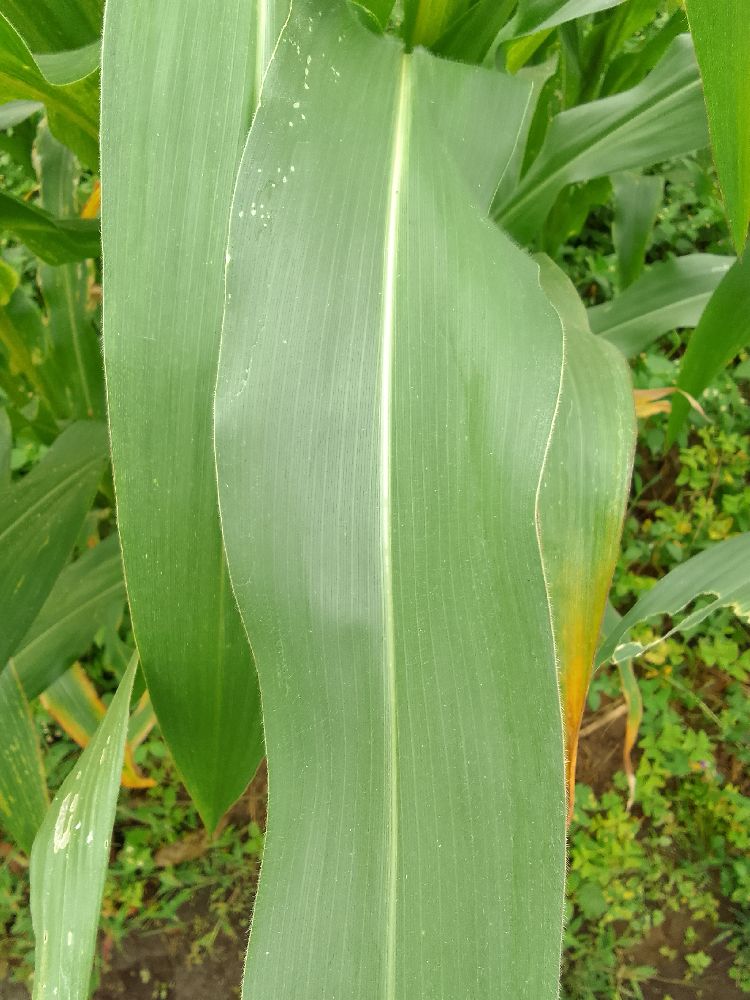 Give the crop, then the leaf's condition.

maize, healthy
